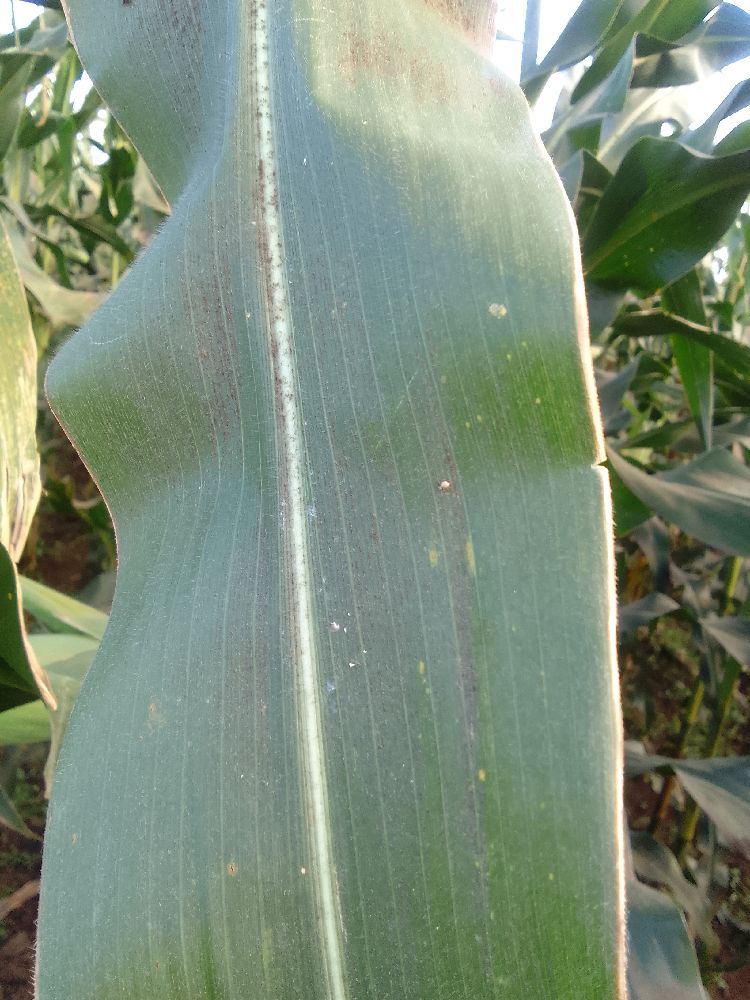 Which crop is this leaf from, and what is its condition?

maize, healthy
